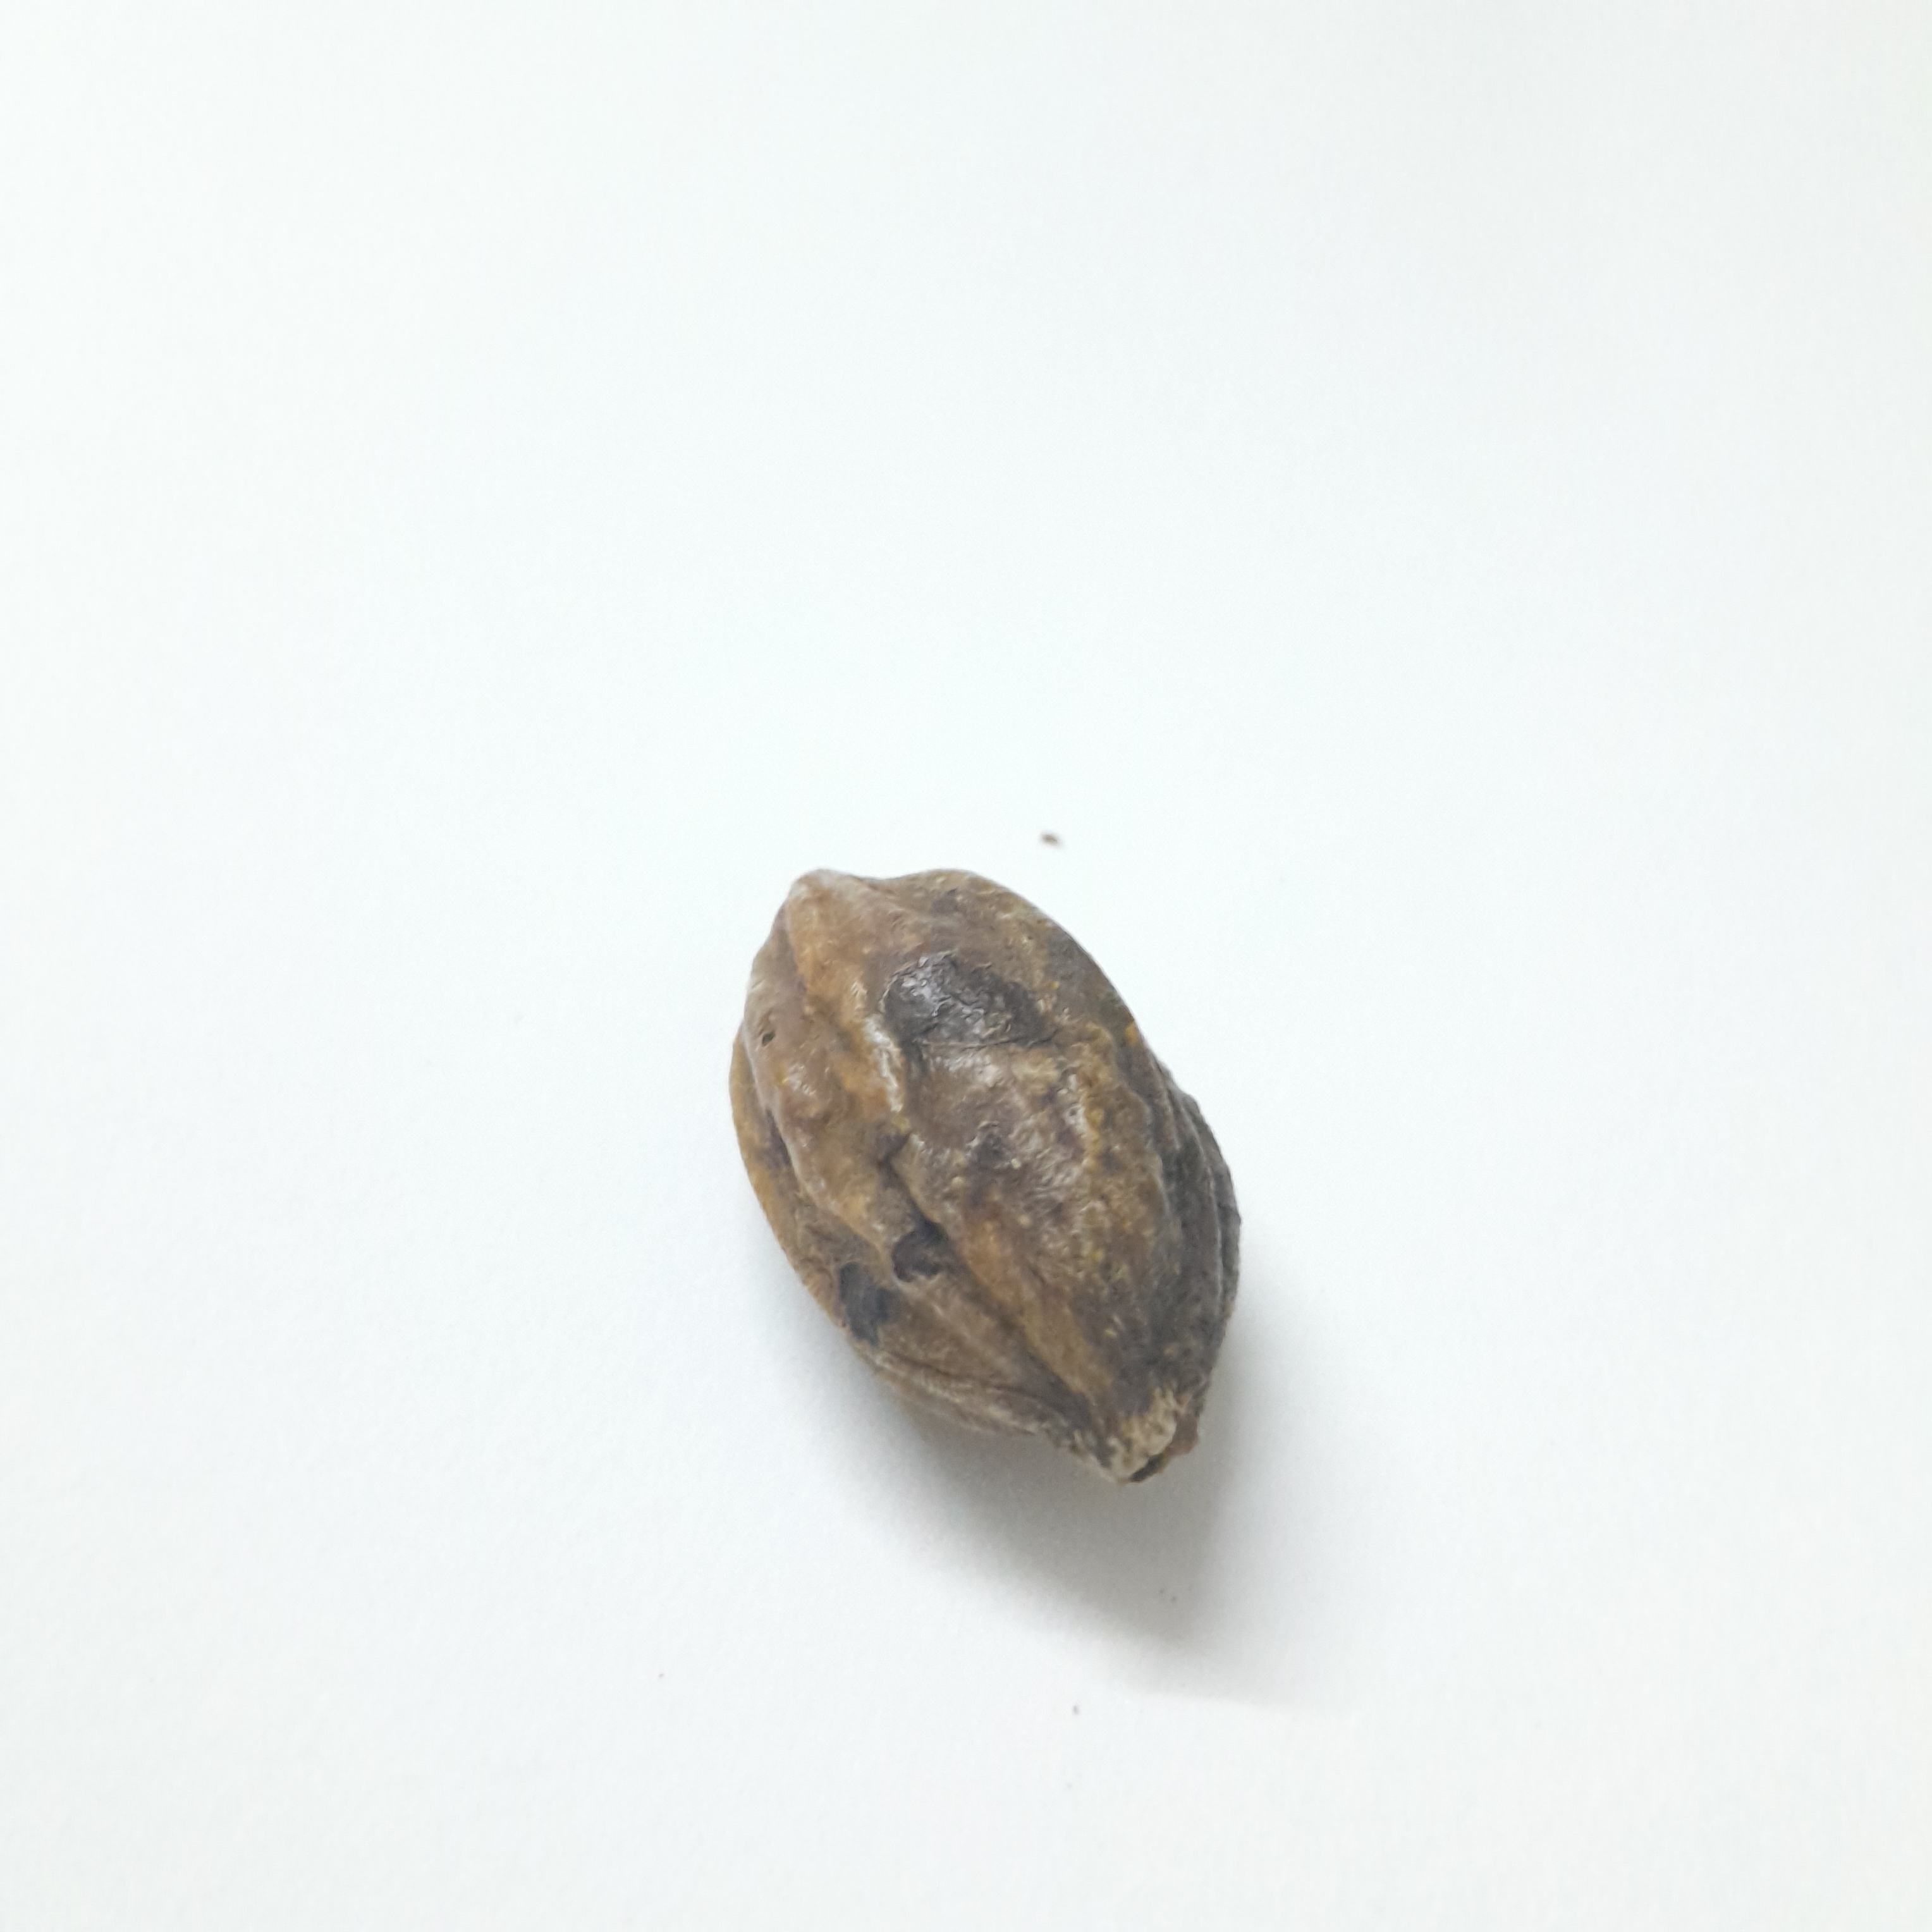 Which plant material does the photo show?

hirdaa
